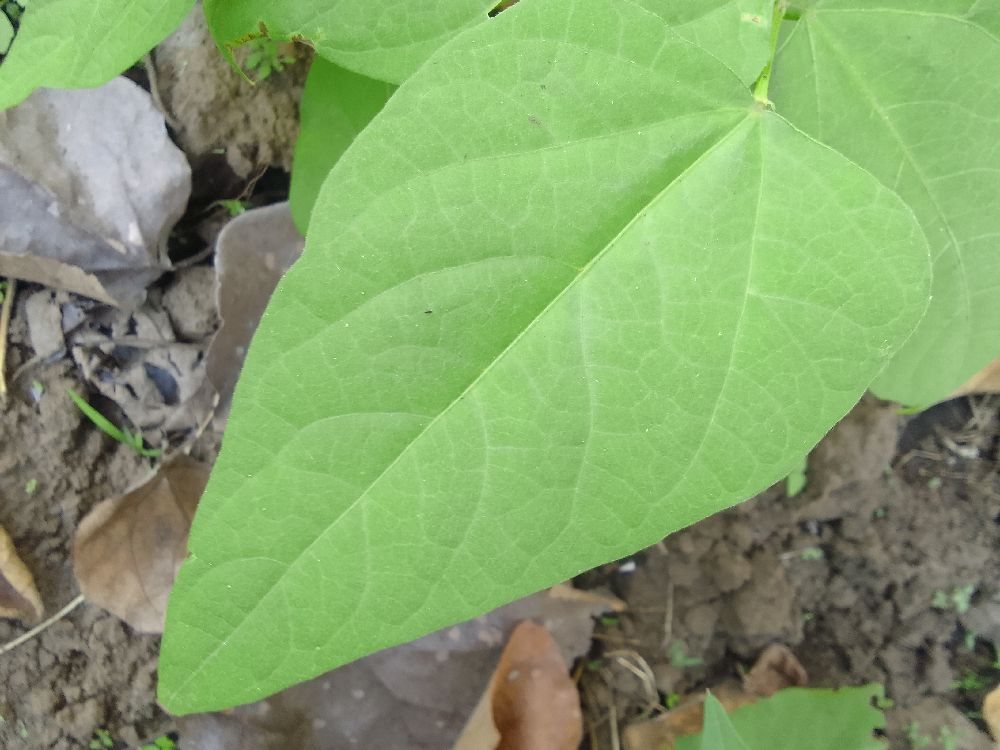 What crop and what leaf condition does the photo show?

common bean, healthy
